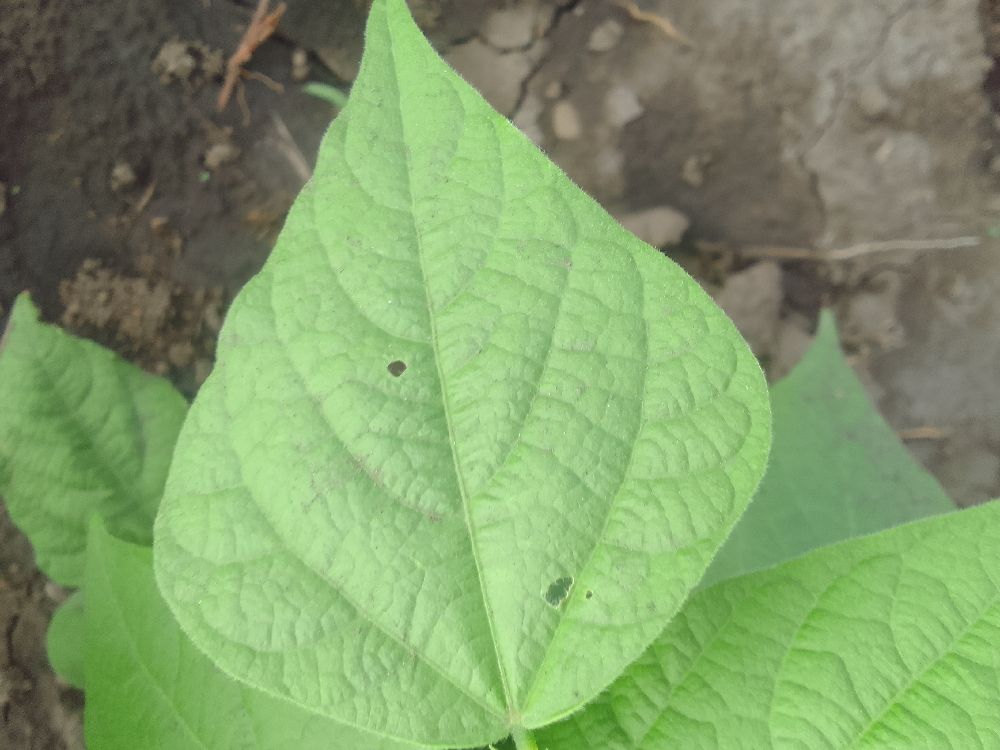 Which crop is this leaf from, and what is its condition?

common bean, healthy
